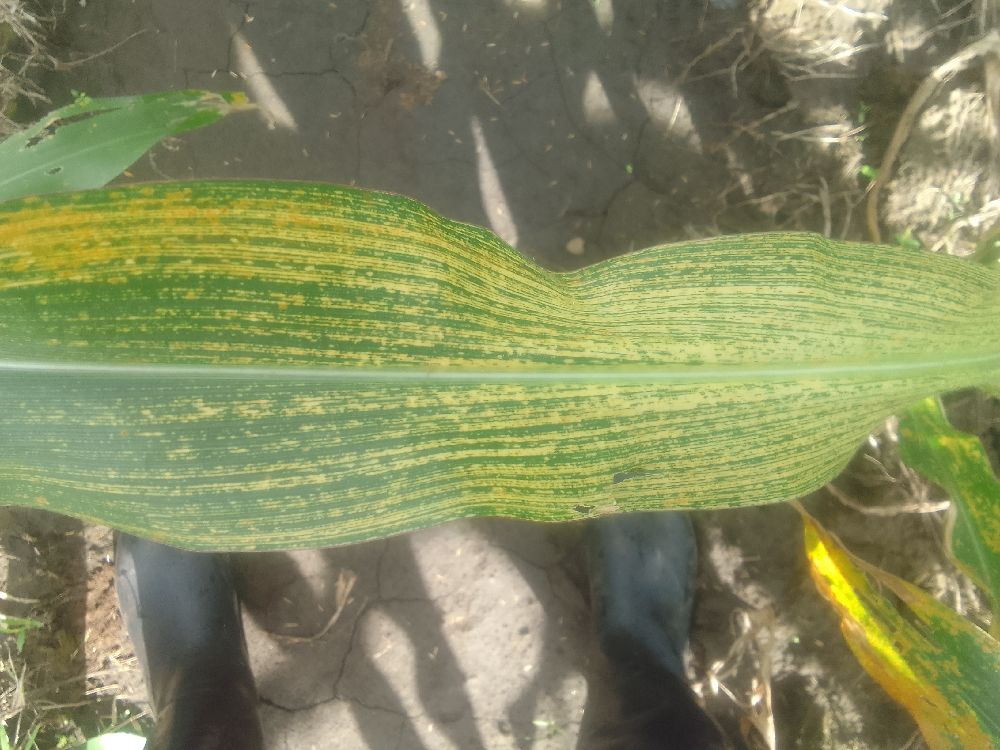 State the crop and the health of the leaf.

maize, maize streak virus
